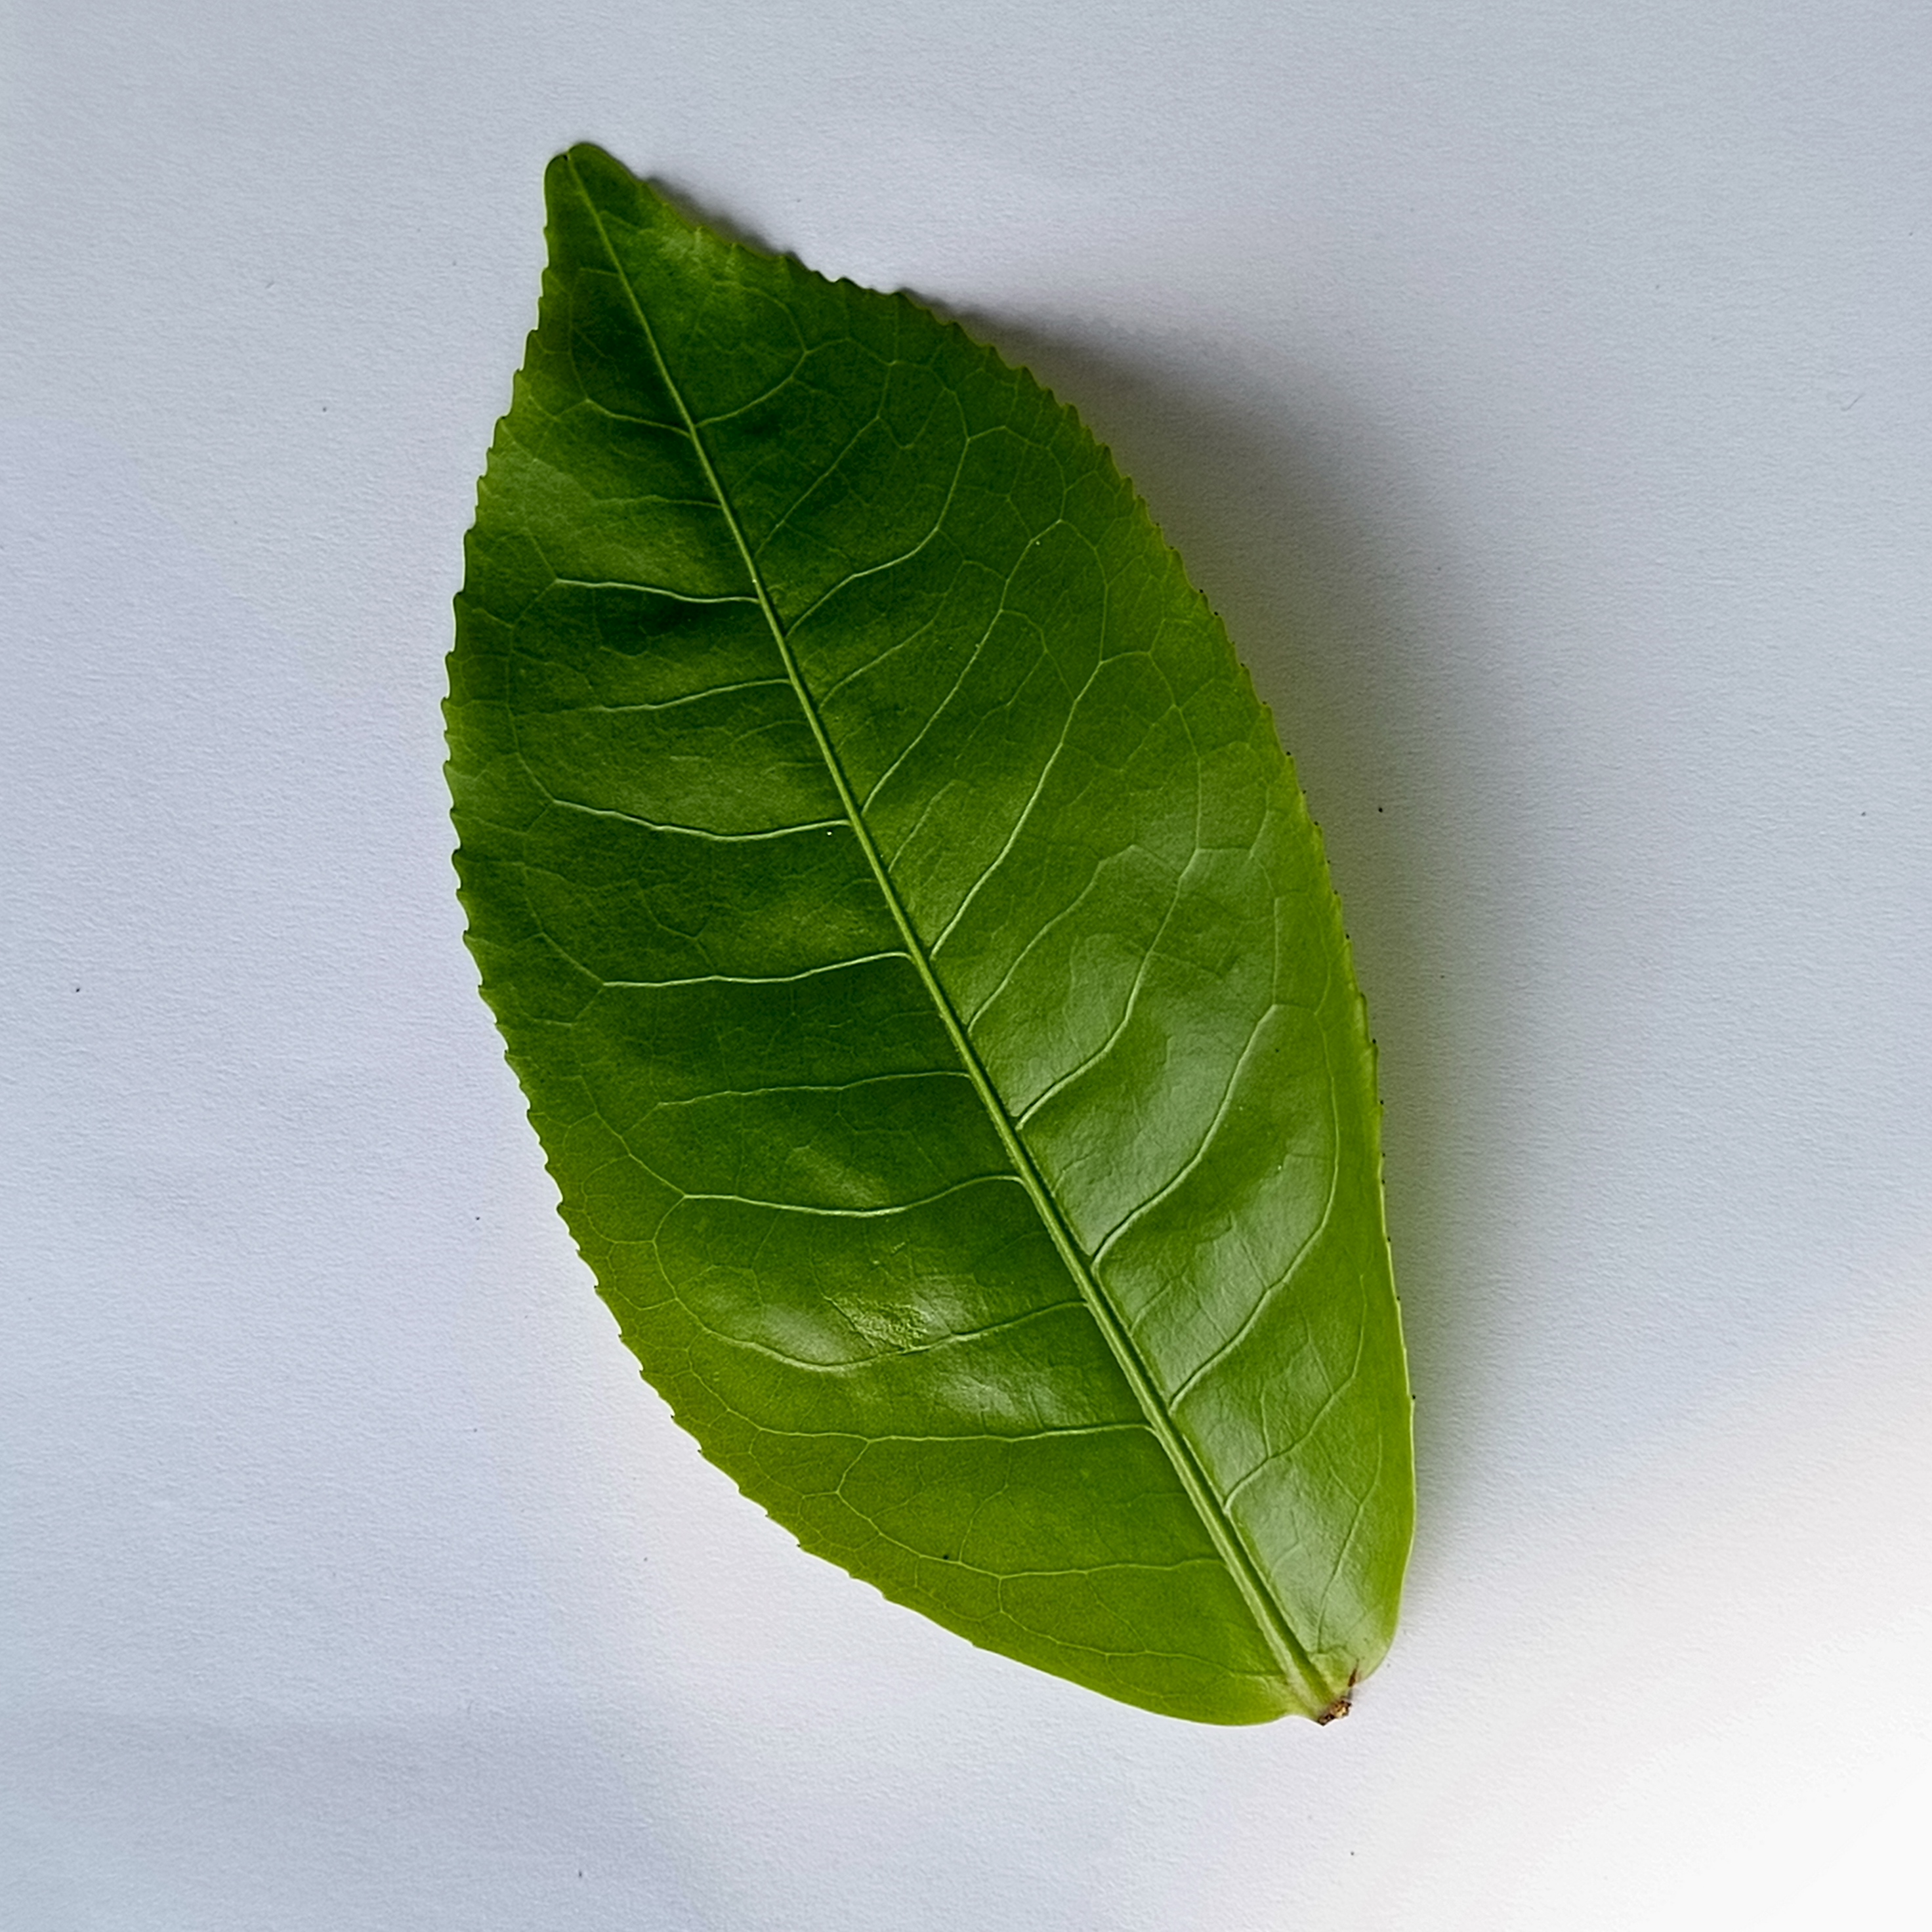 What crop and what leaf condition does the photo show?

tea, healthy
